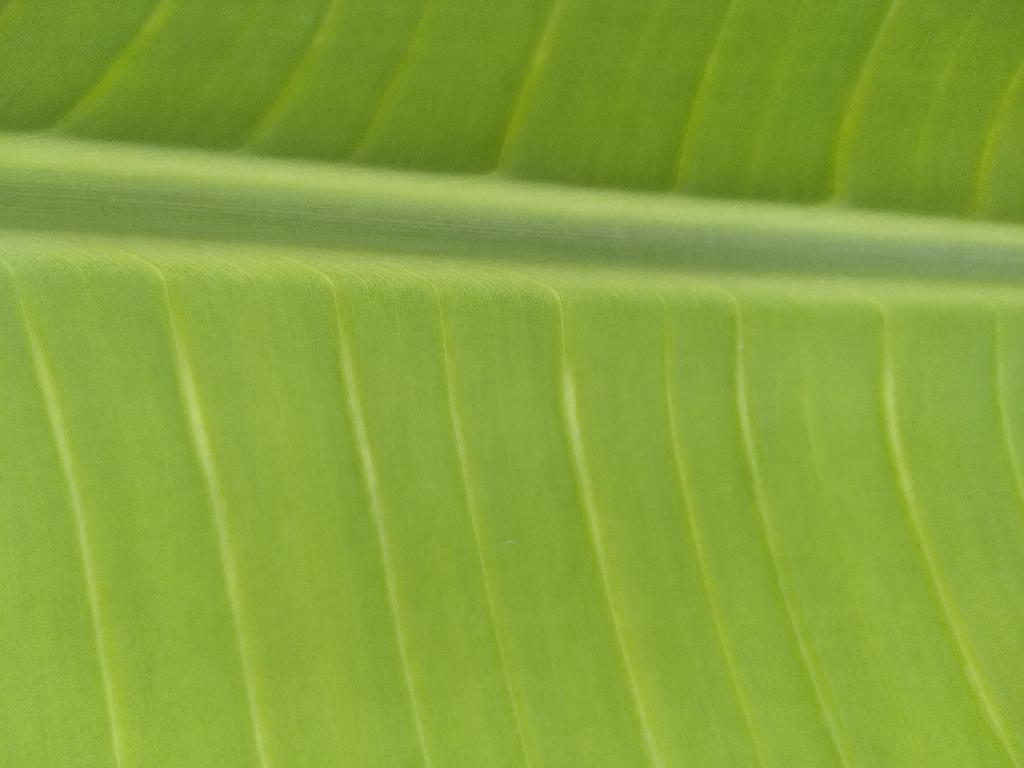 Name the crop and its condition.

banana, healthy
